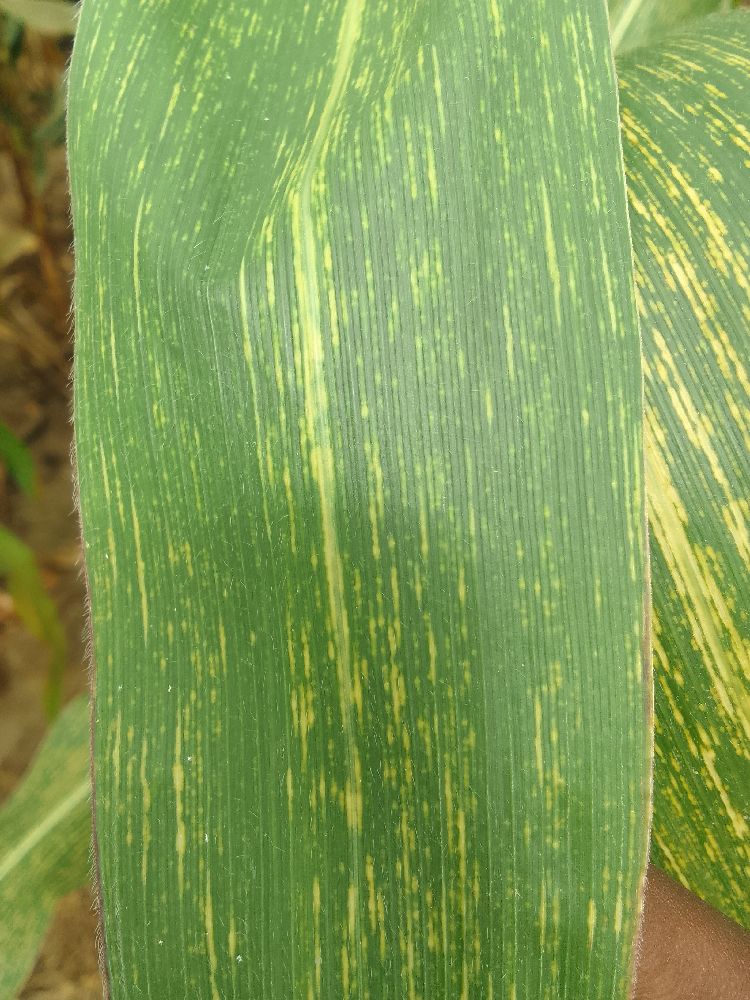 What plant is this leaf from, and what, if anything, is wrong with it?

maize, maize streak virus
